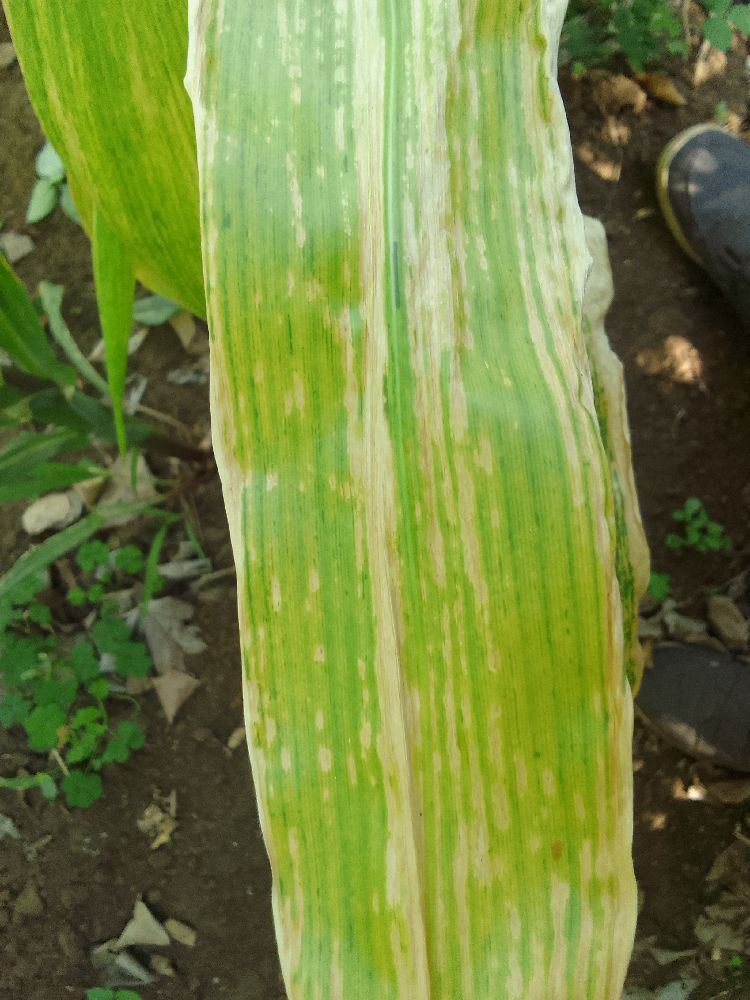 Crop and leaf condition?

maize, maize lethal necrosis
